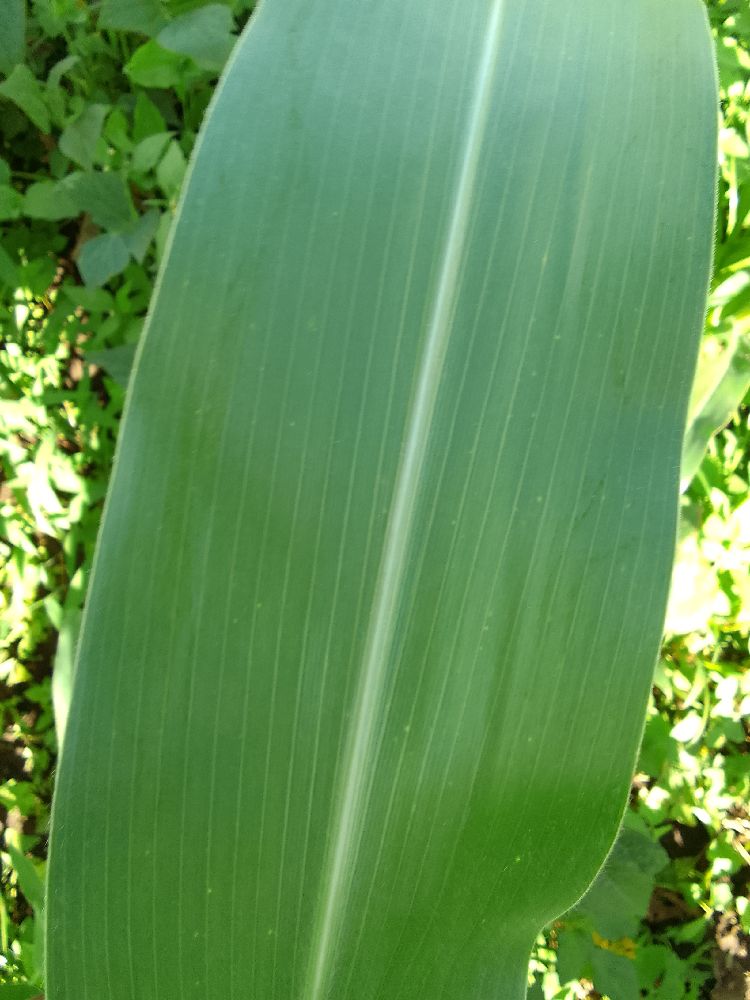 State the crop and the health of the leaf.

maize, healthy
